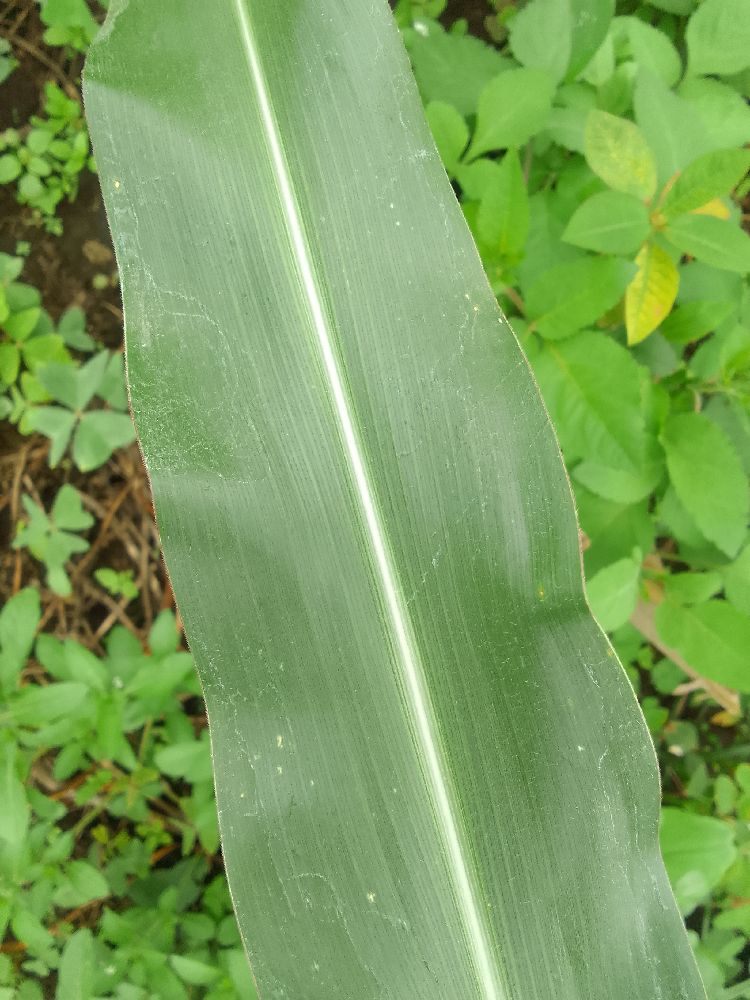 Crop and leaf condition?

maize, healthy
